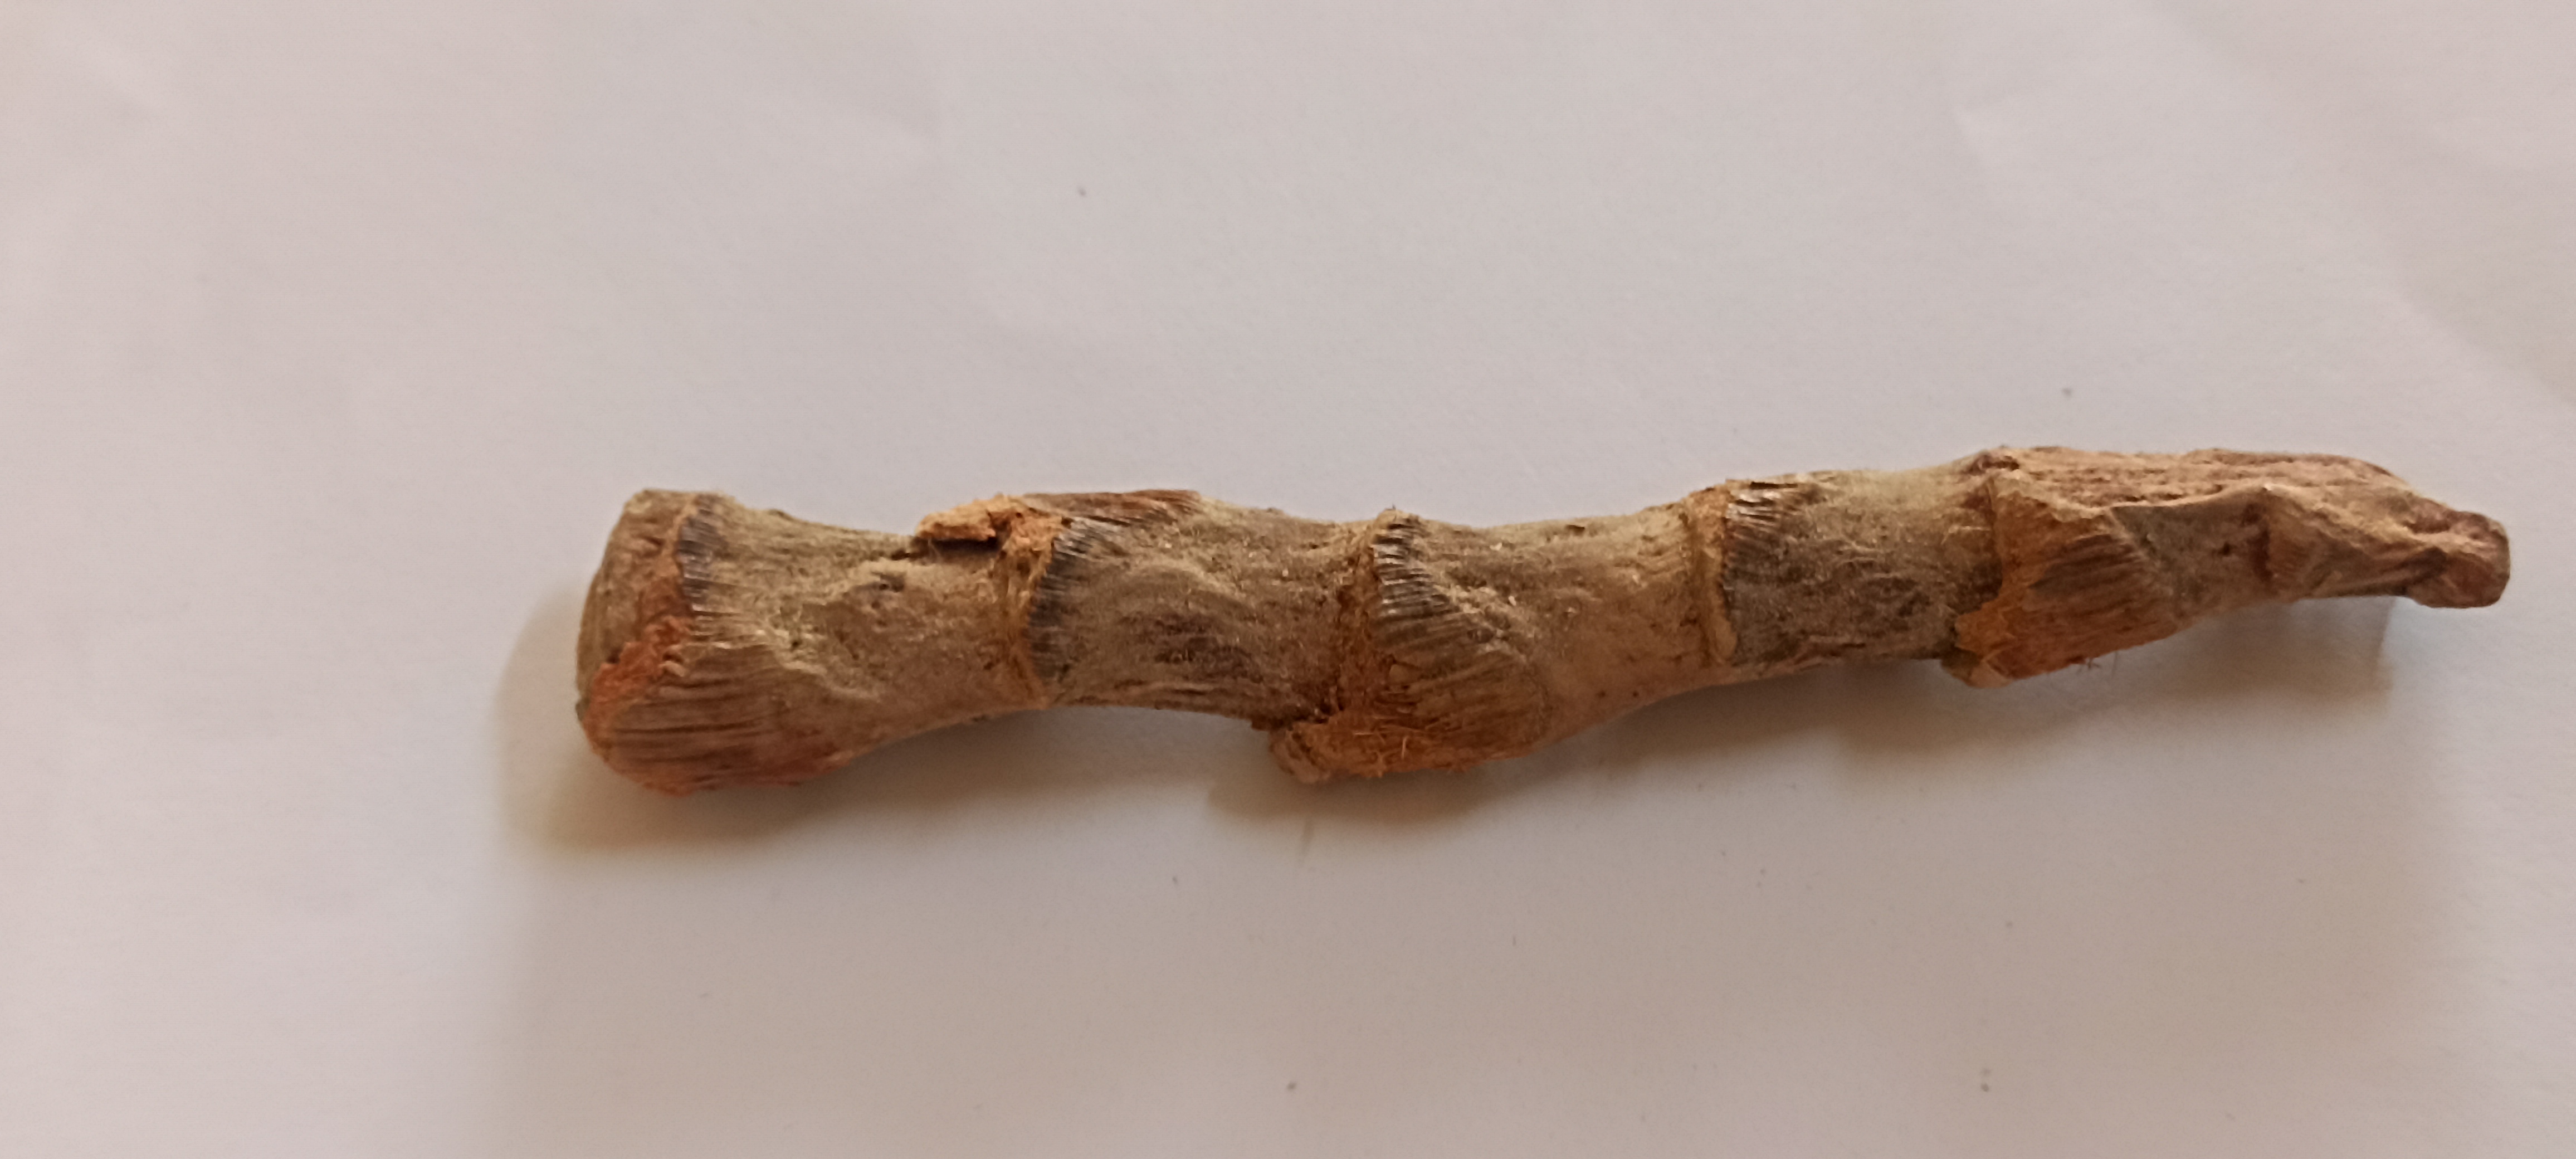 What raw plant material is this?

vekhand
